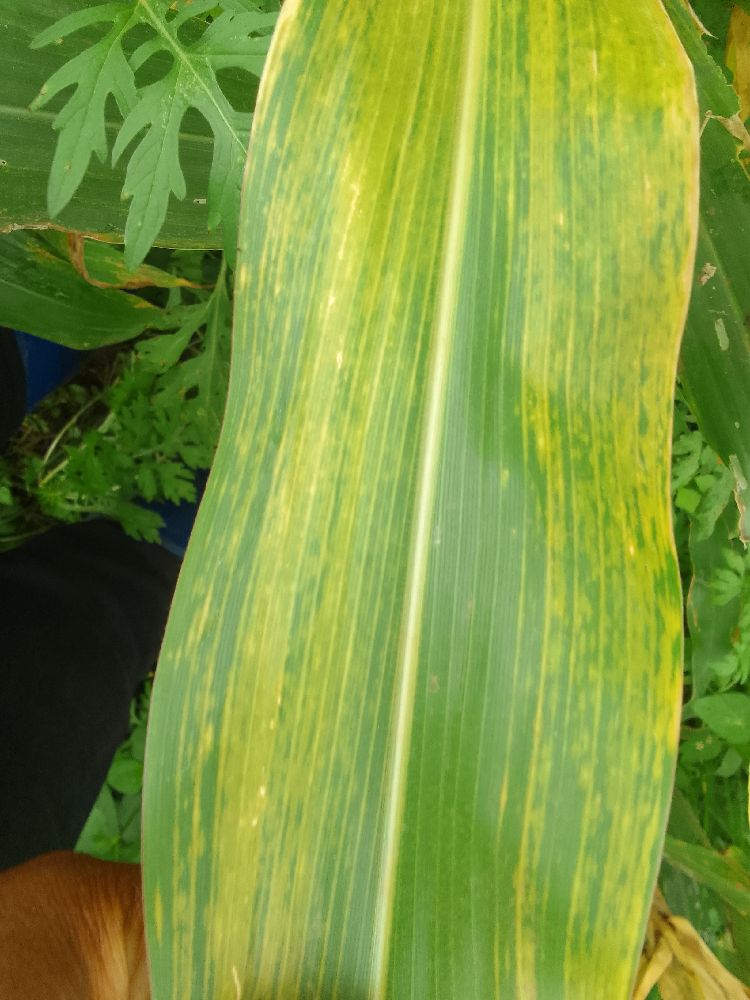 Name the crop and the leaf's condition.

maize, maize lethal necrosis
